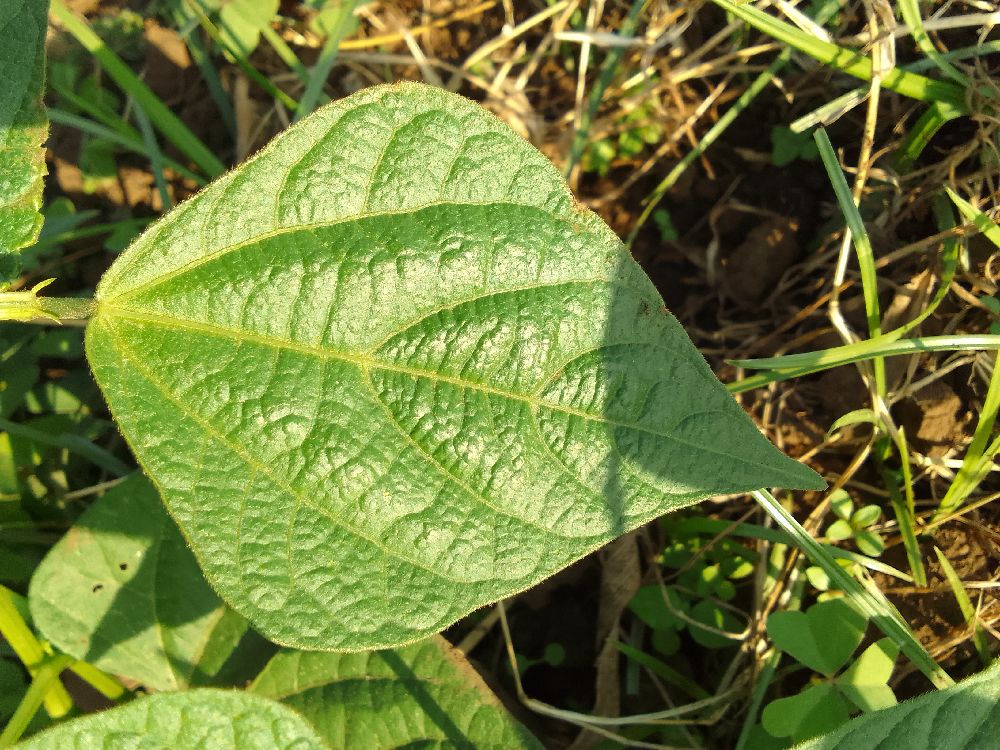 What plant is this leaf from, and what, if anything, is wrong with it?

common bean, healthy
